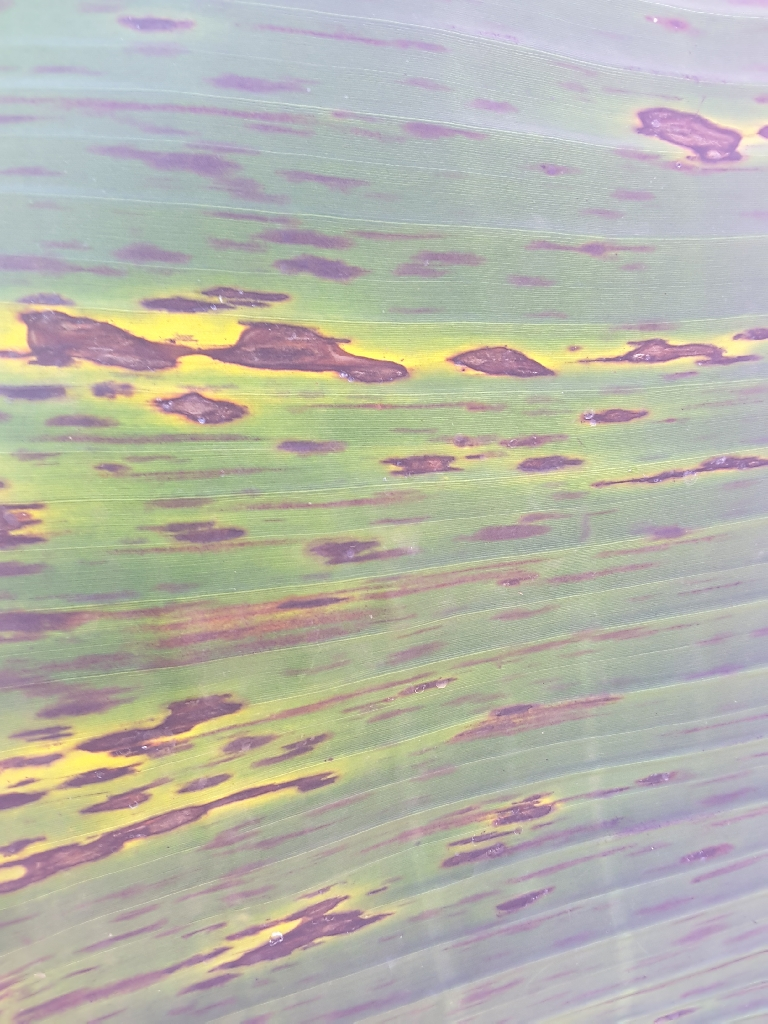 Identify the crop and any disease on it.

banana, black sigatoka
